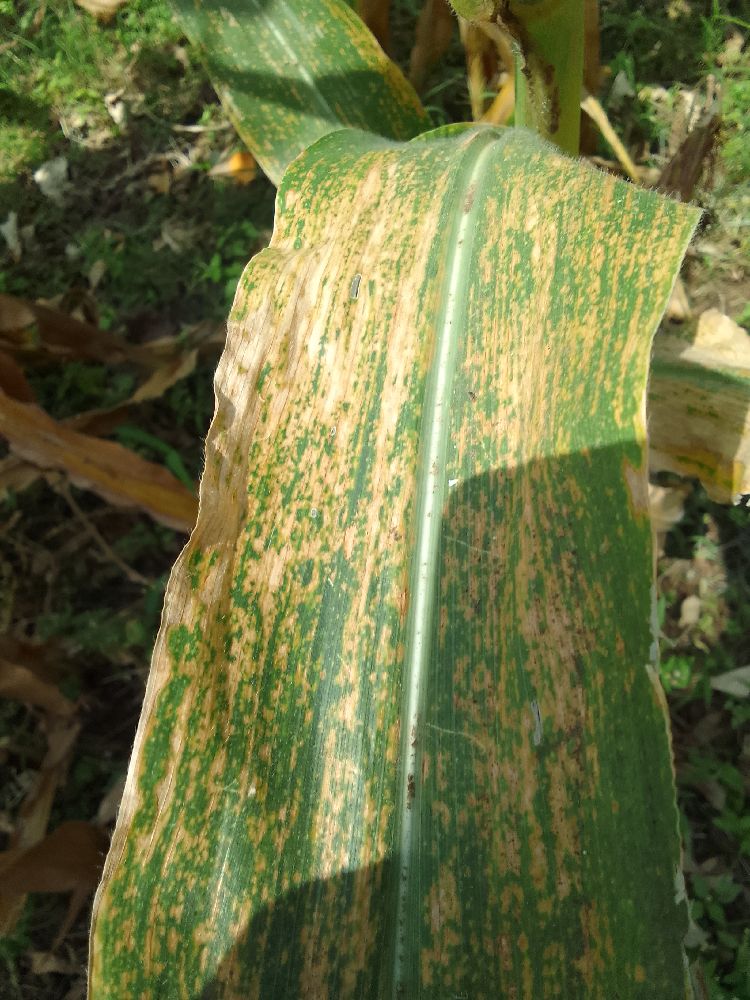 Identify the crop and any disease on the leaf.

maize, maize lethal necrosis
